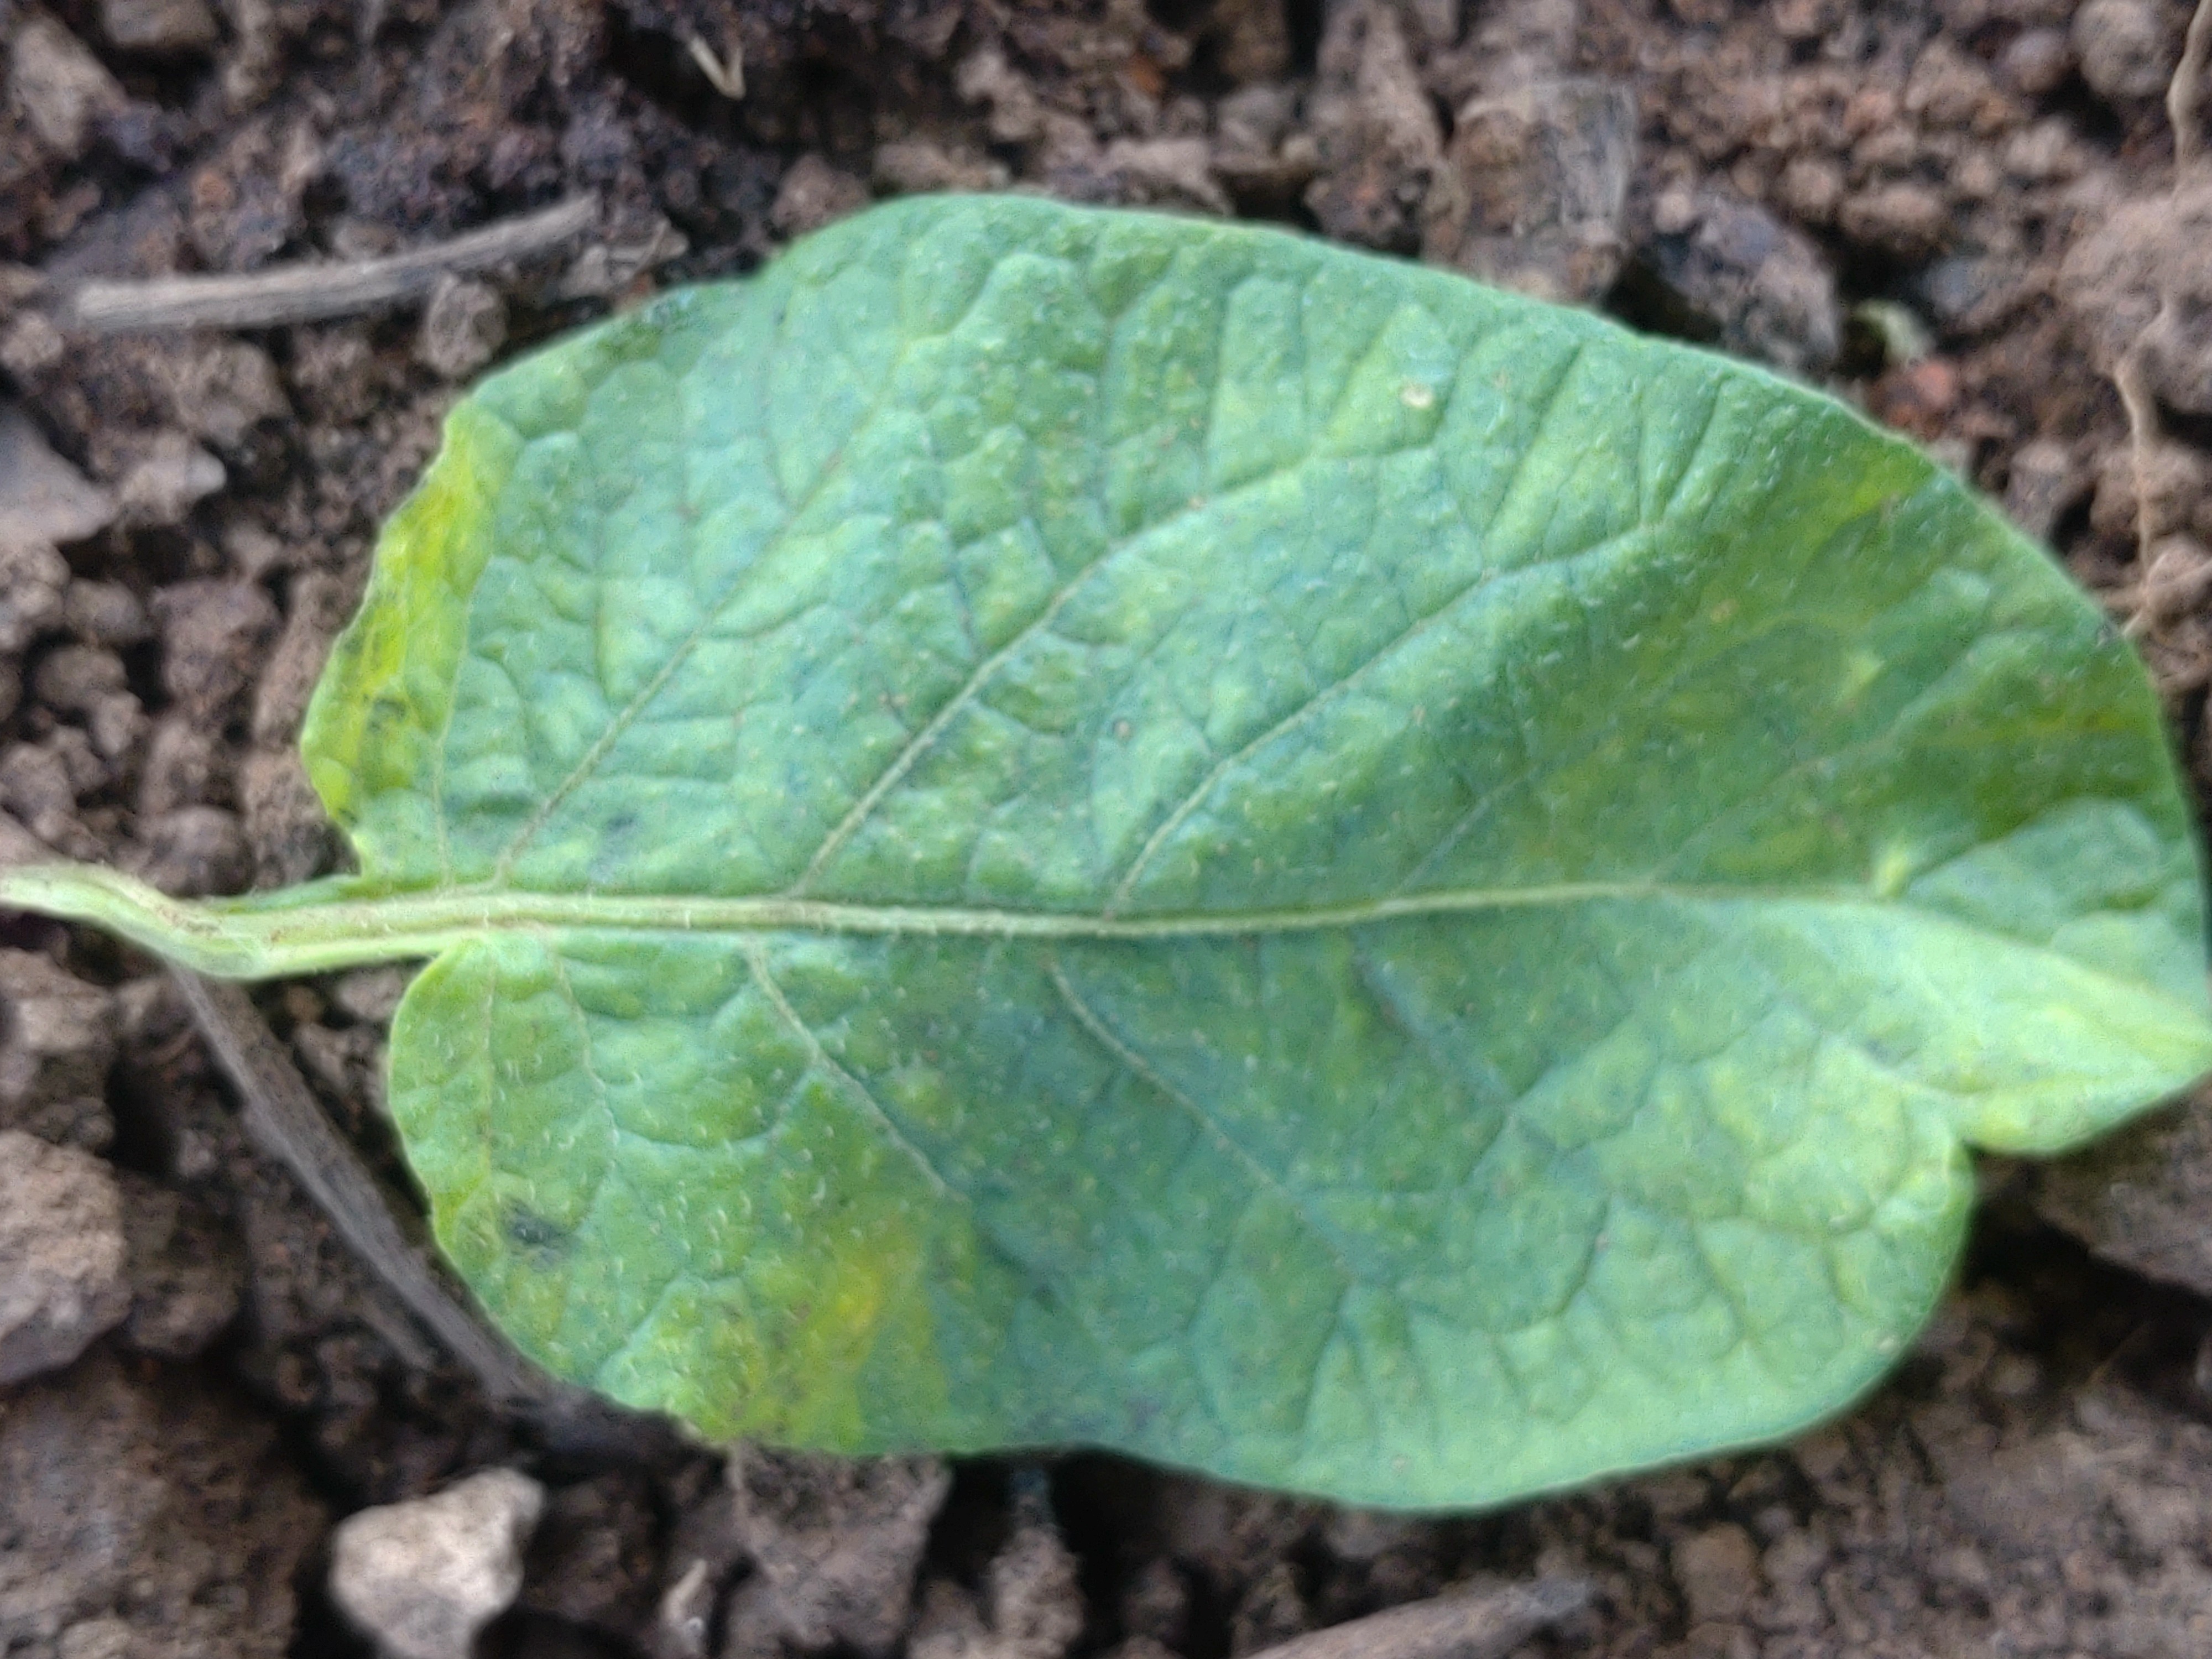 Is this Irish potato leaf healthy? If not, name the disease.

late blight
